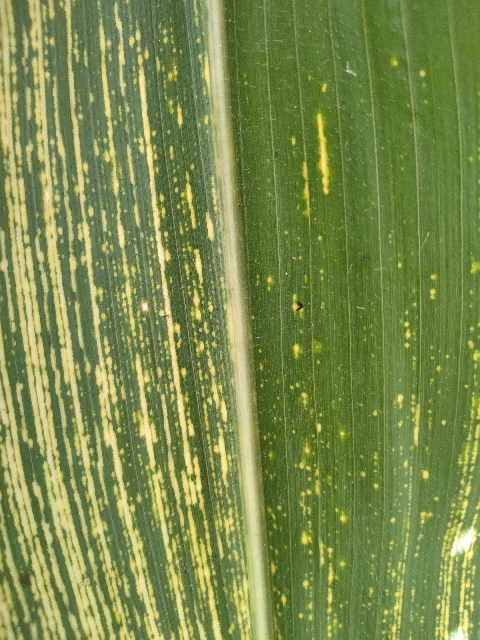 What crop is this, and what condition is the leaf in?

maize, maize streak virus
